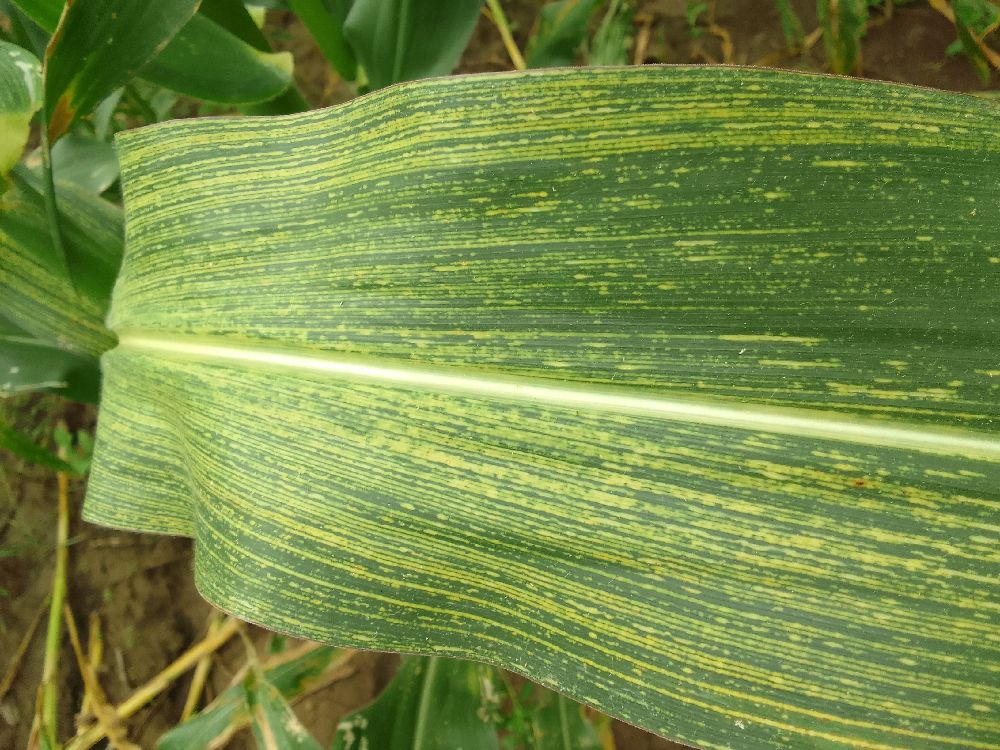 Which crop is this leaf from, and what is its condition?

maize, maize streak virus
